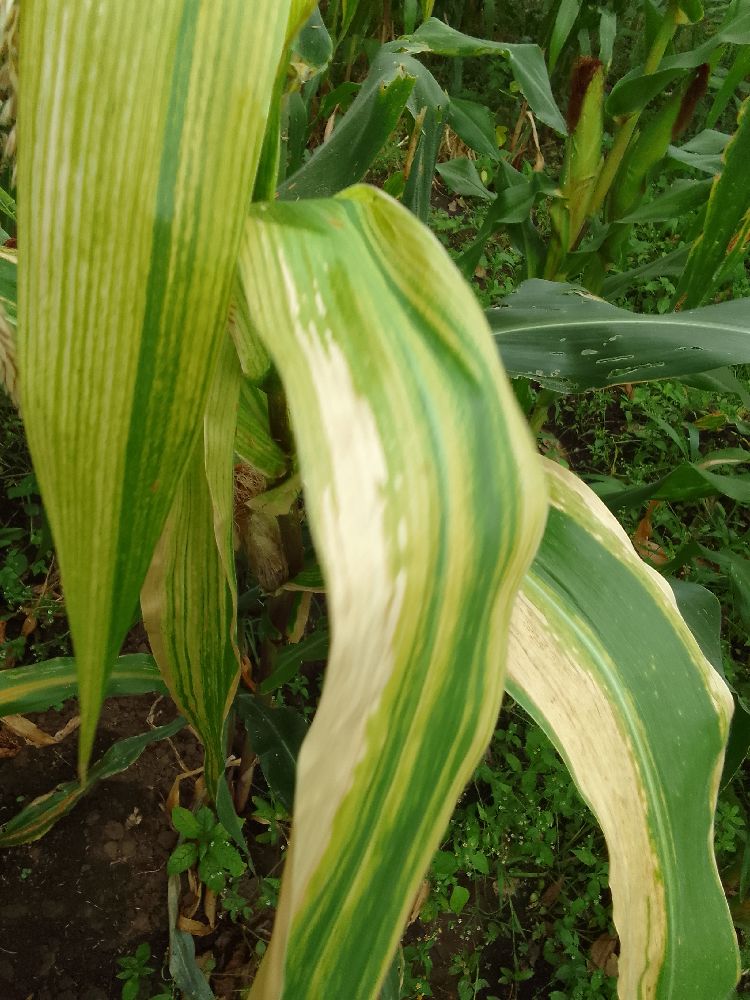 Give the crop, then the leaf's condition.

maize, maize lethal necrosis
